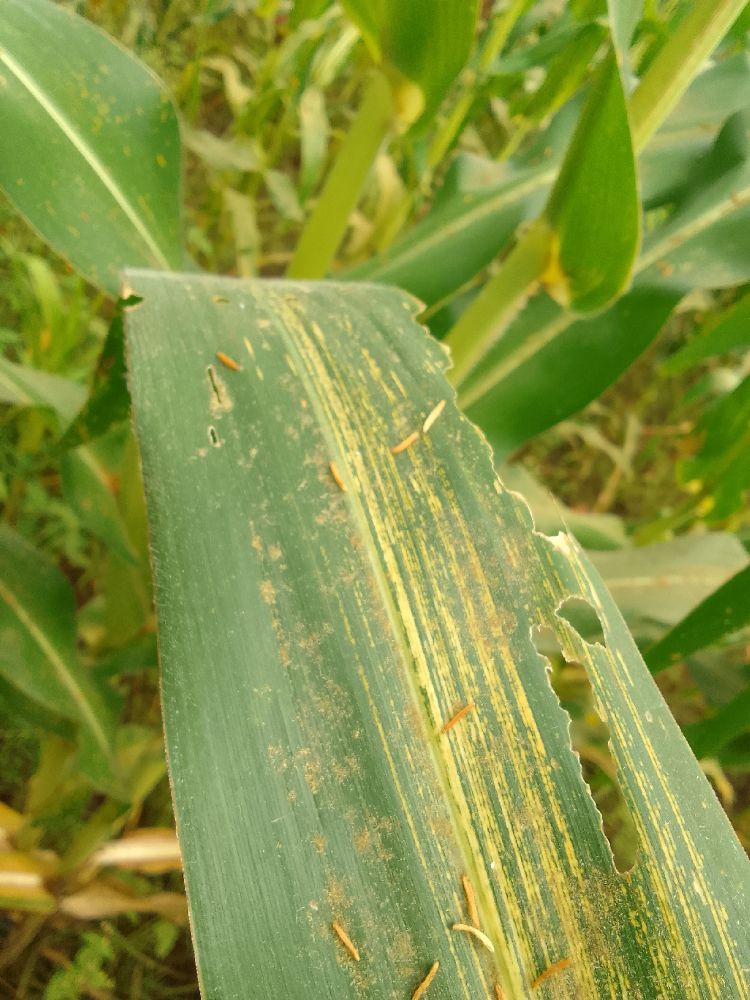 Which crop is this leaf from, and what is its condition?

maize, maize streak virus
